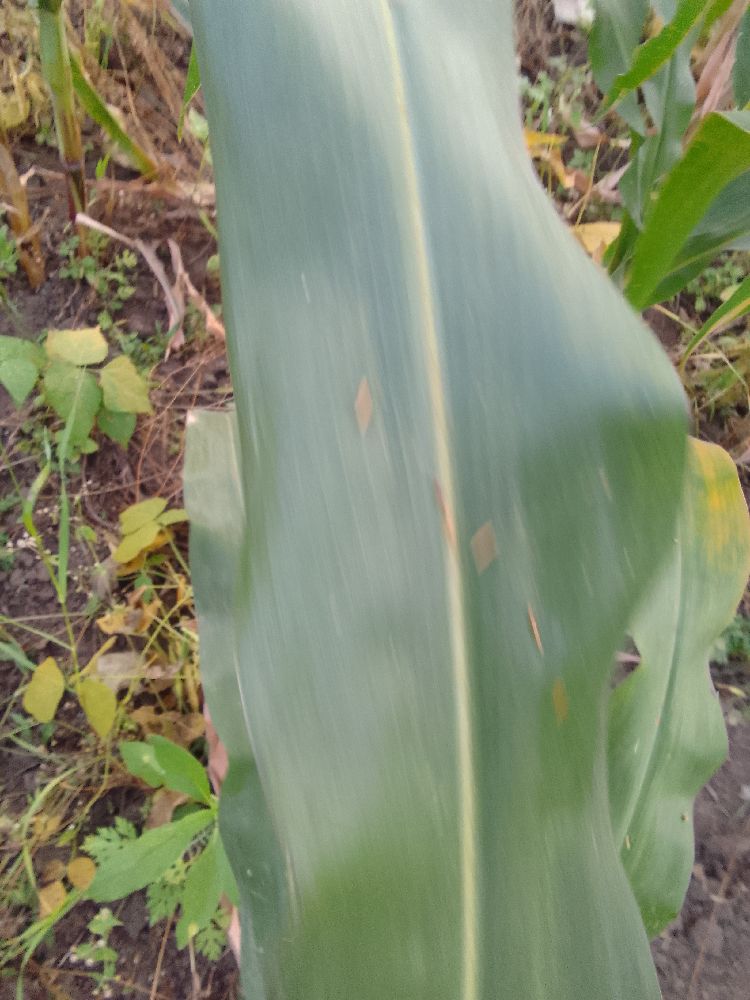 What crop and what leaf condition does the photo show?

maize, healthy
